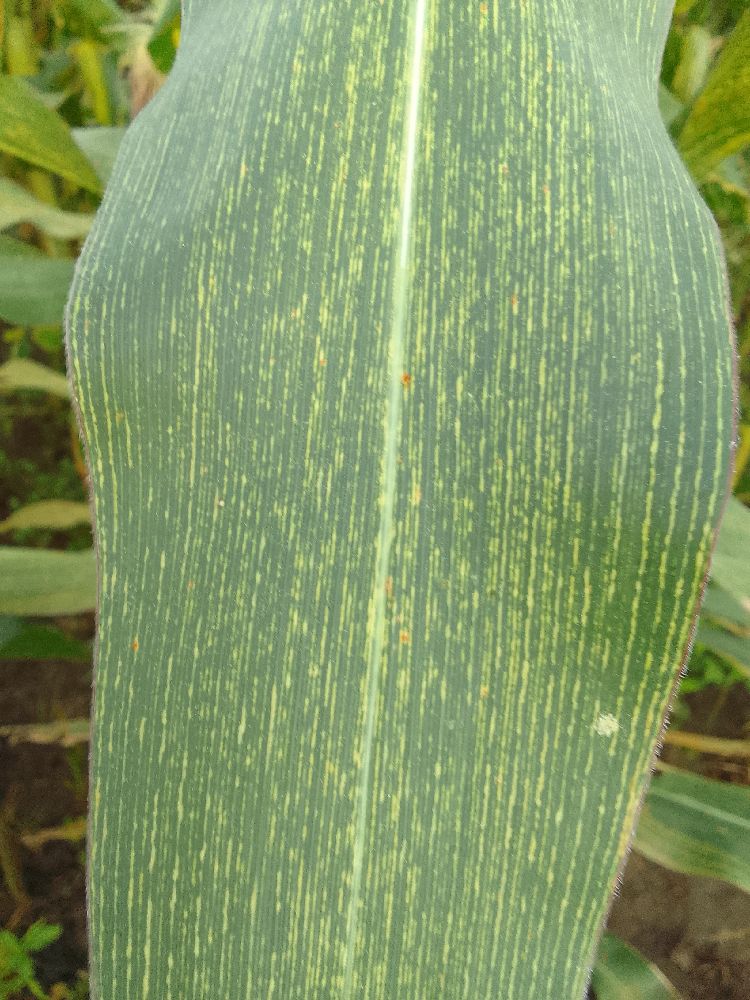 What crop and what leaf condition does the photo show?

maize, maize streak virus
